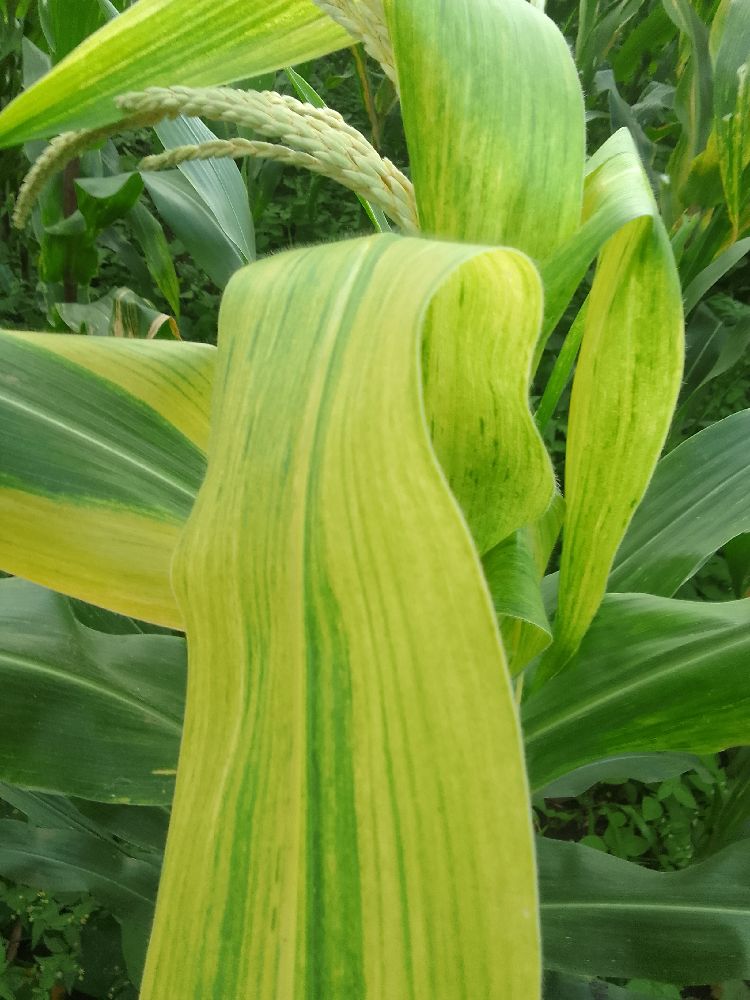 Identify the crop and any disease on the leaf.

maize, maize lethal necrosis
